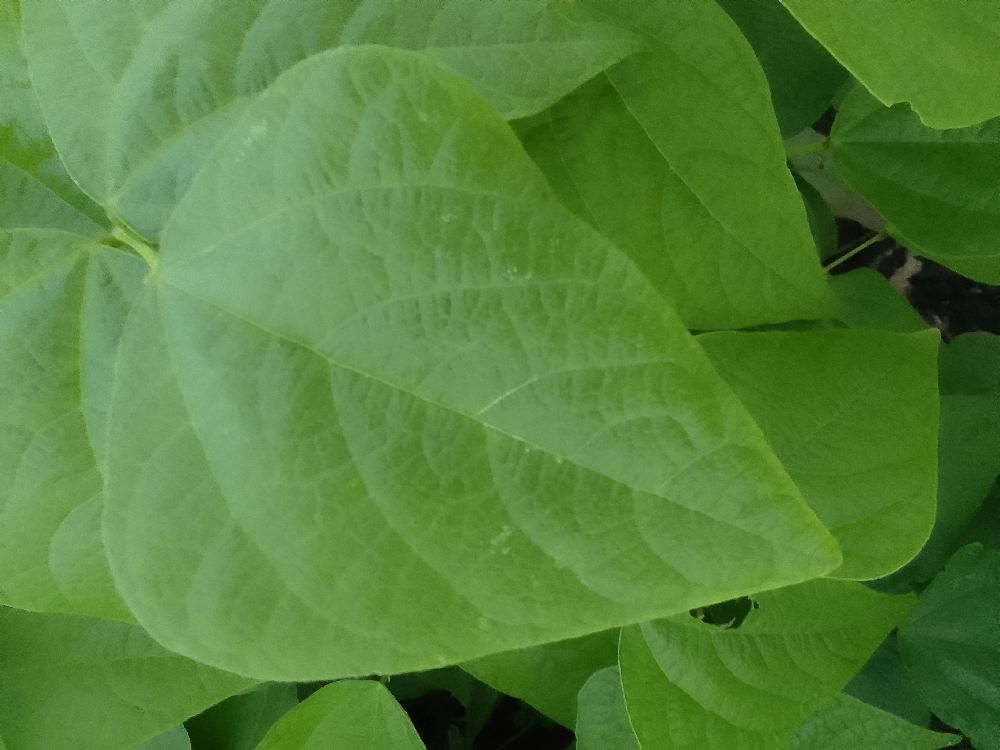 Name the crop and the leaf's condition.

common bean, healthy
